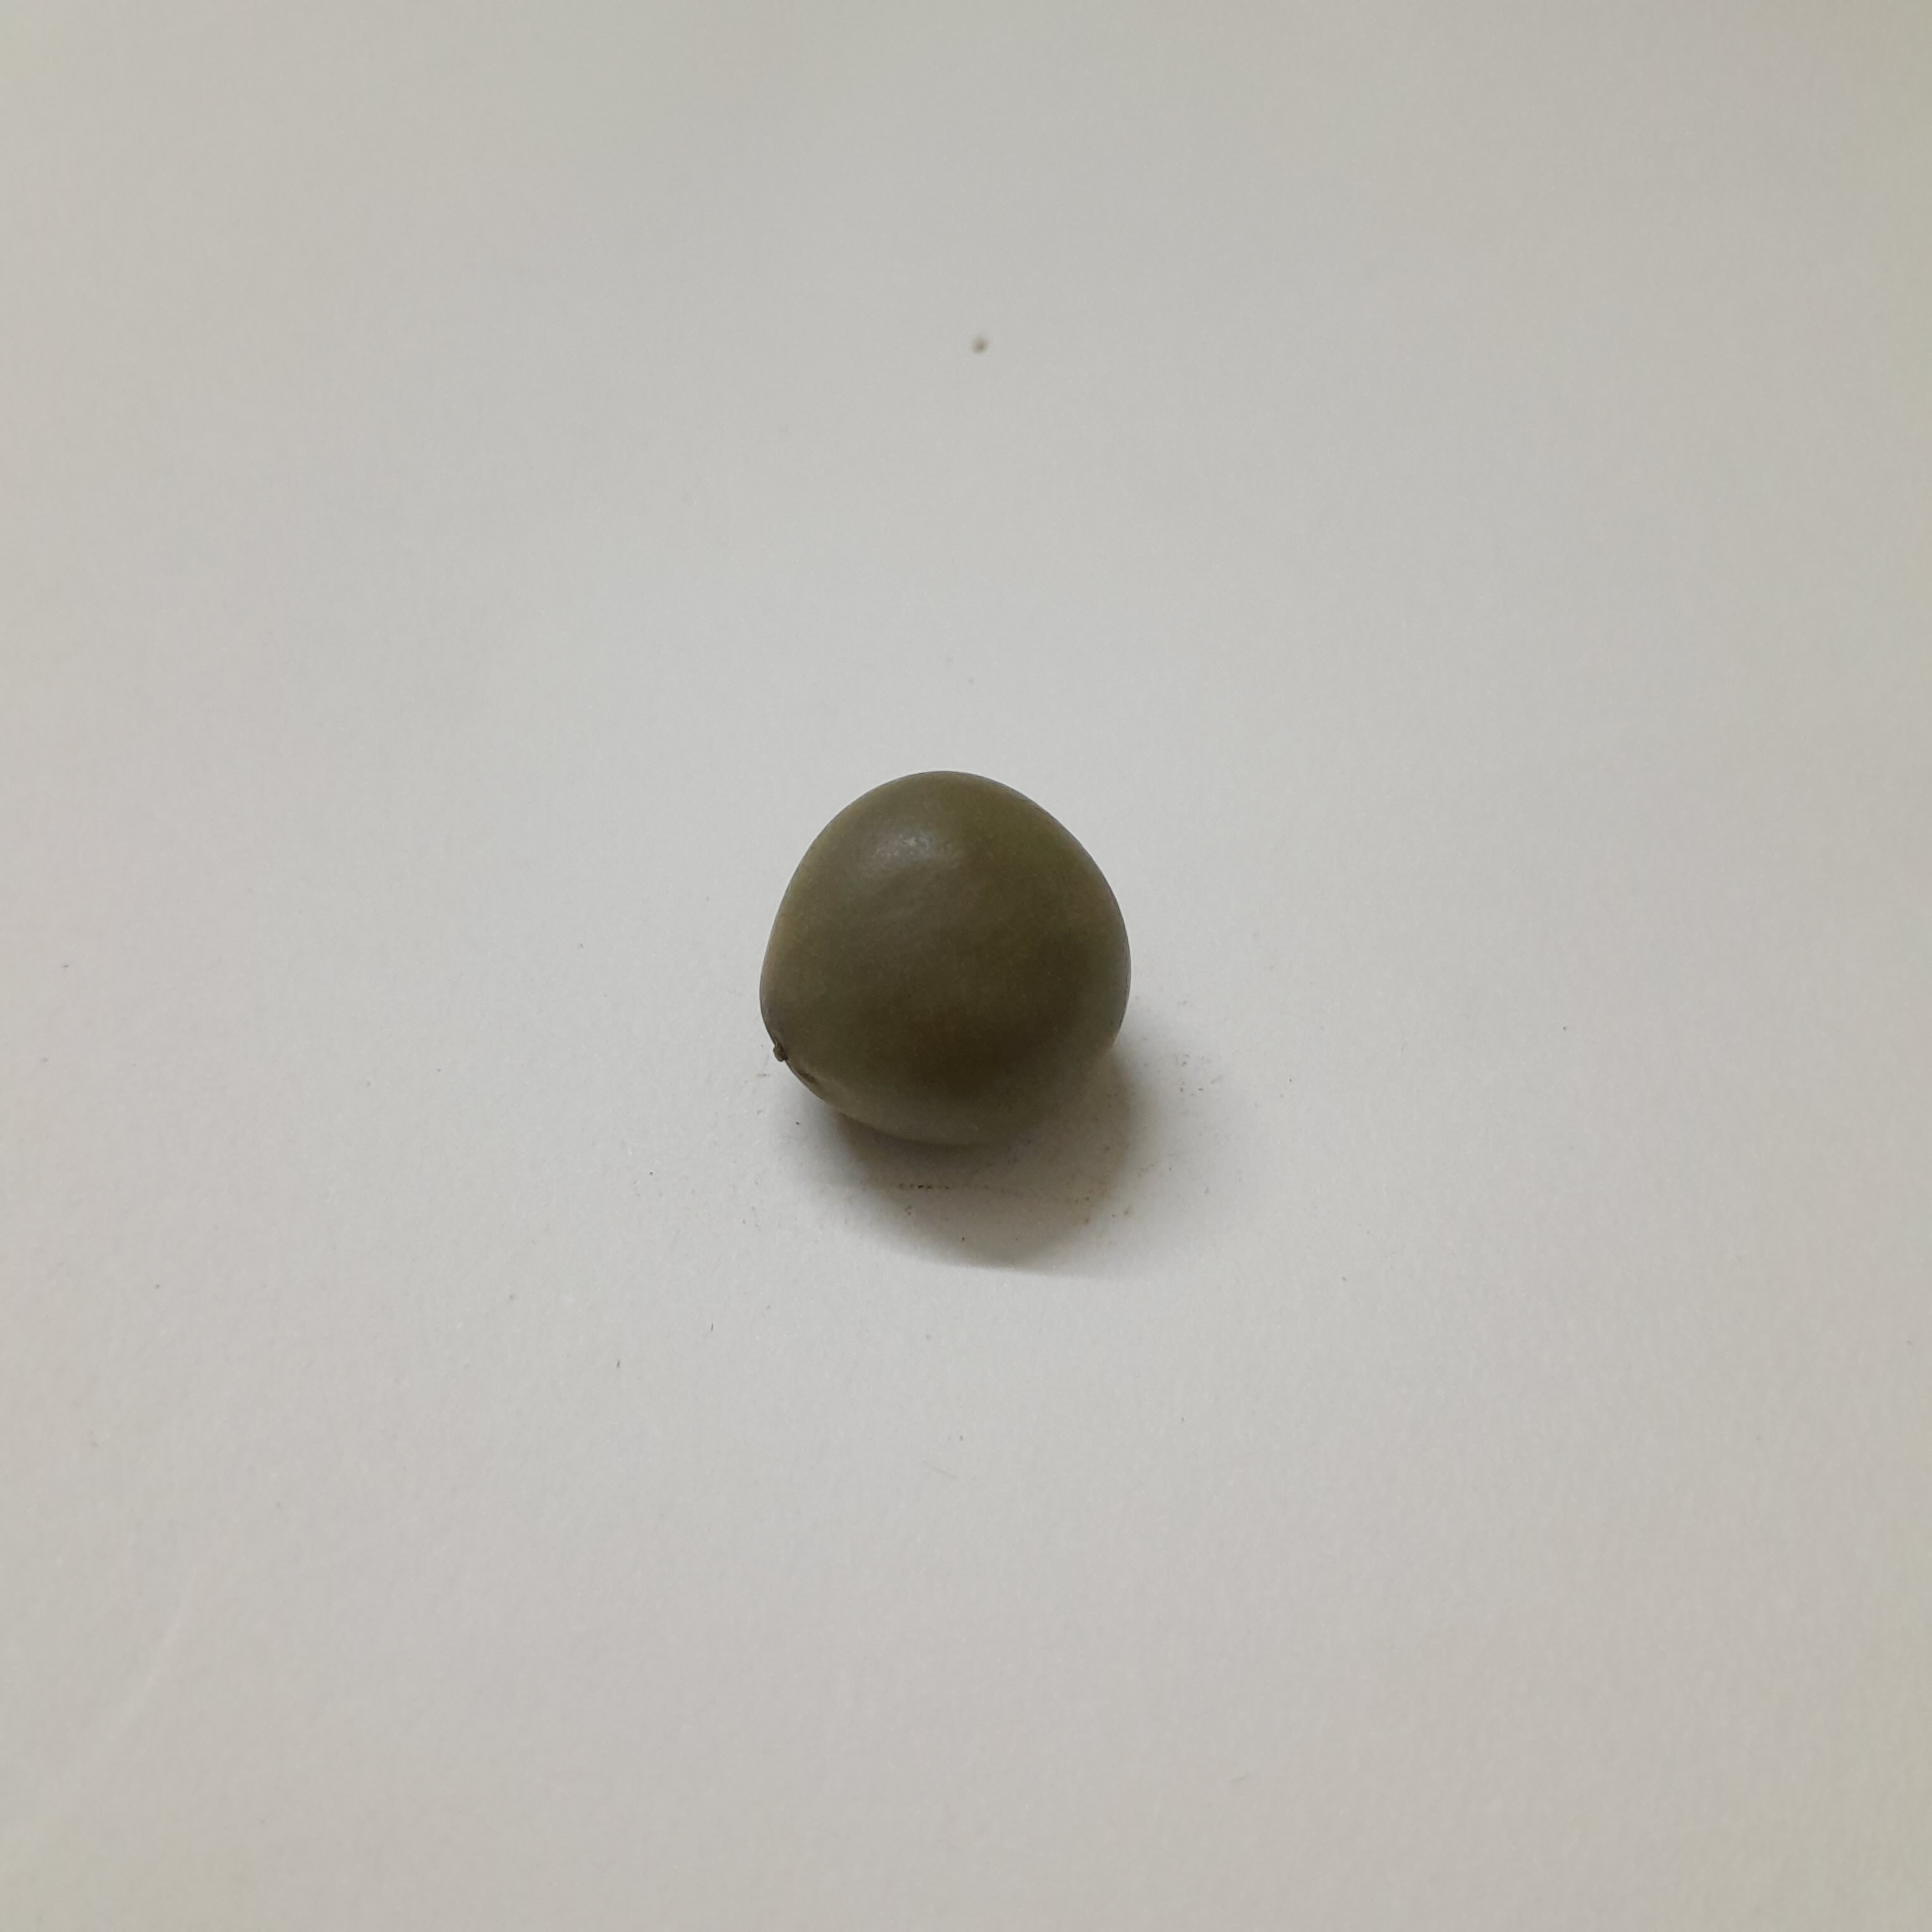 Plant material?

sagargota
